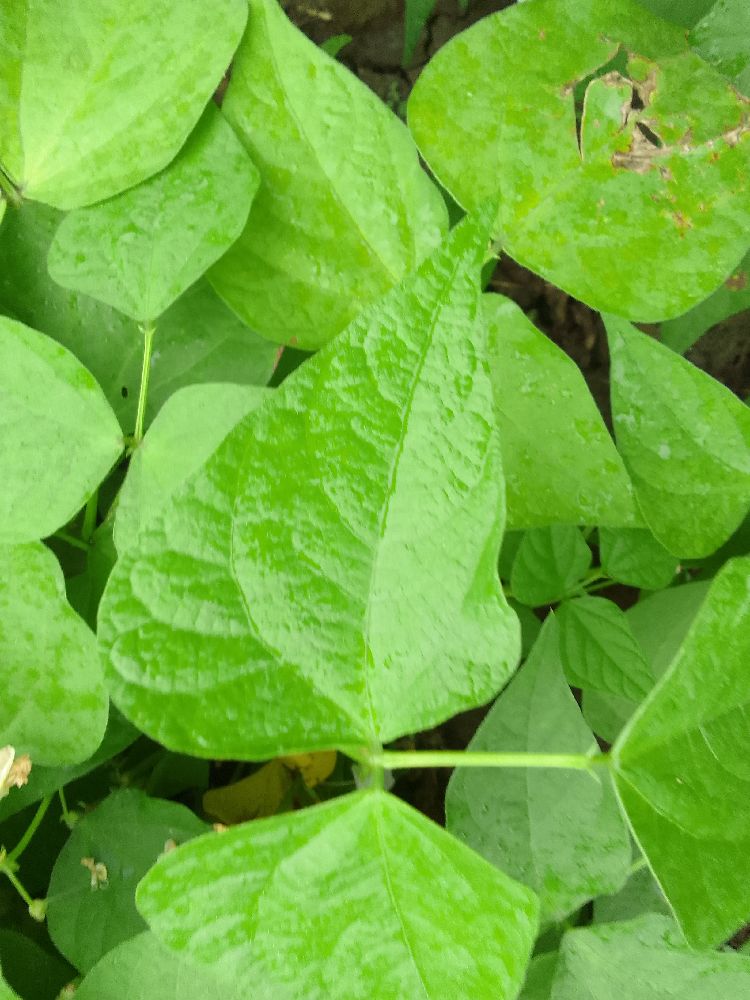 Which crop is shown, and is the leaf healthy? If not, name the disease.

common bean, healthy
